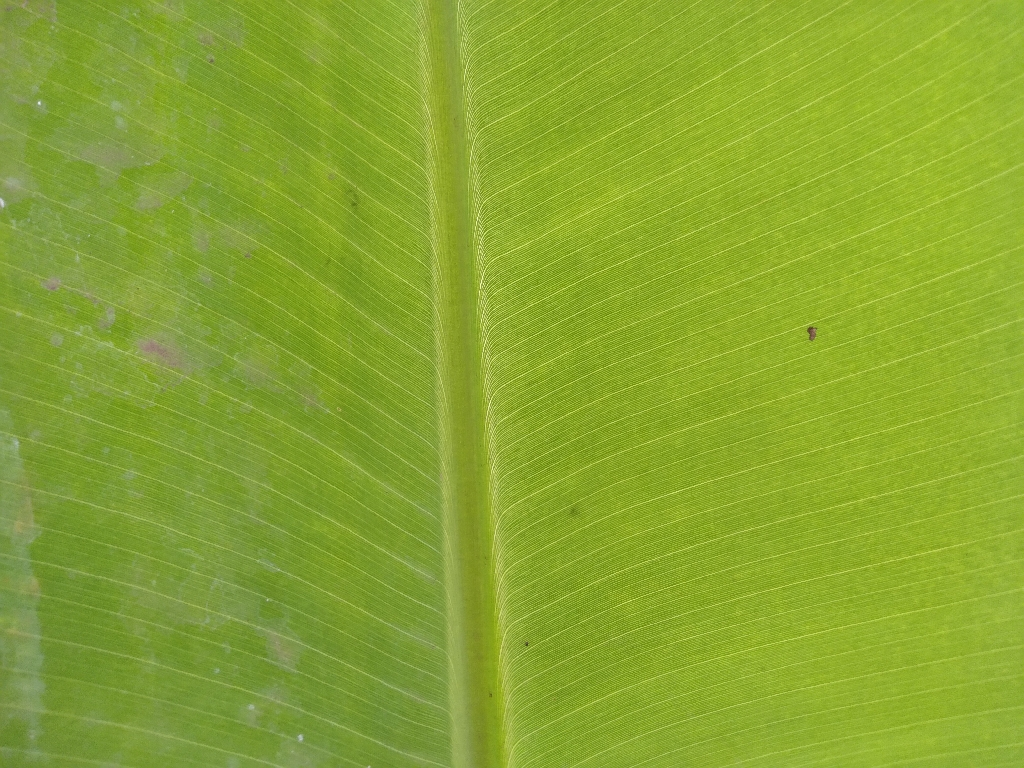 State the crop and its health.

banana, healthy
